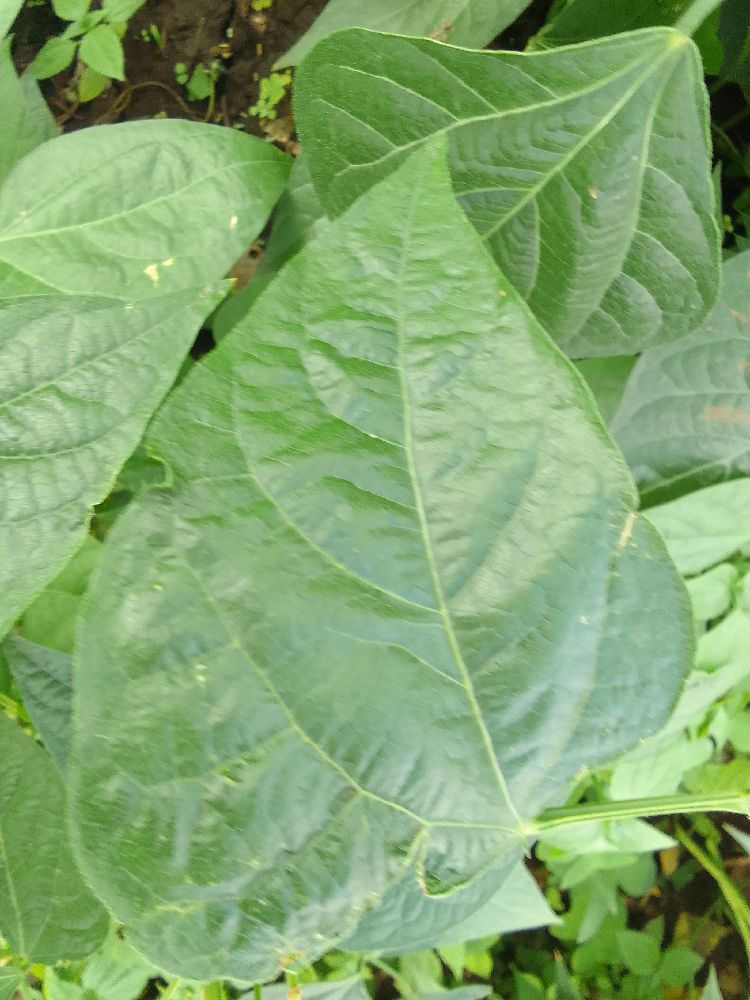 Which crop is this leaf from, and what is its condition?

common bean, healthy
